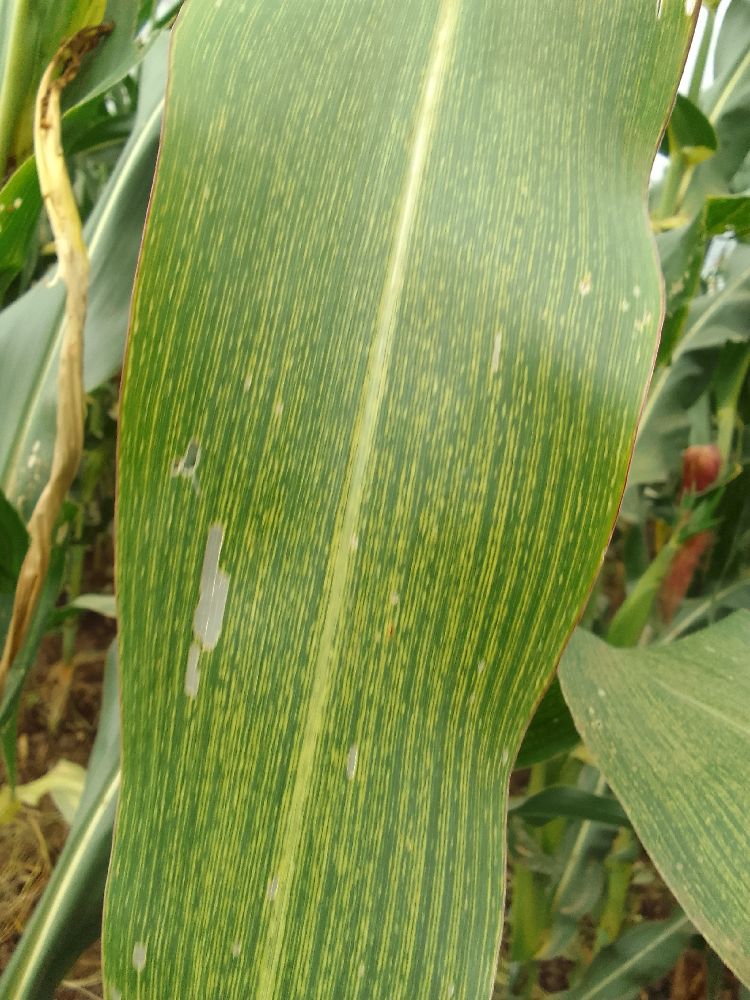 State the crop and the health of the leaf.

maize, maize streak virus
